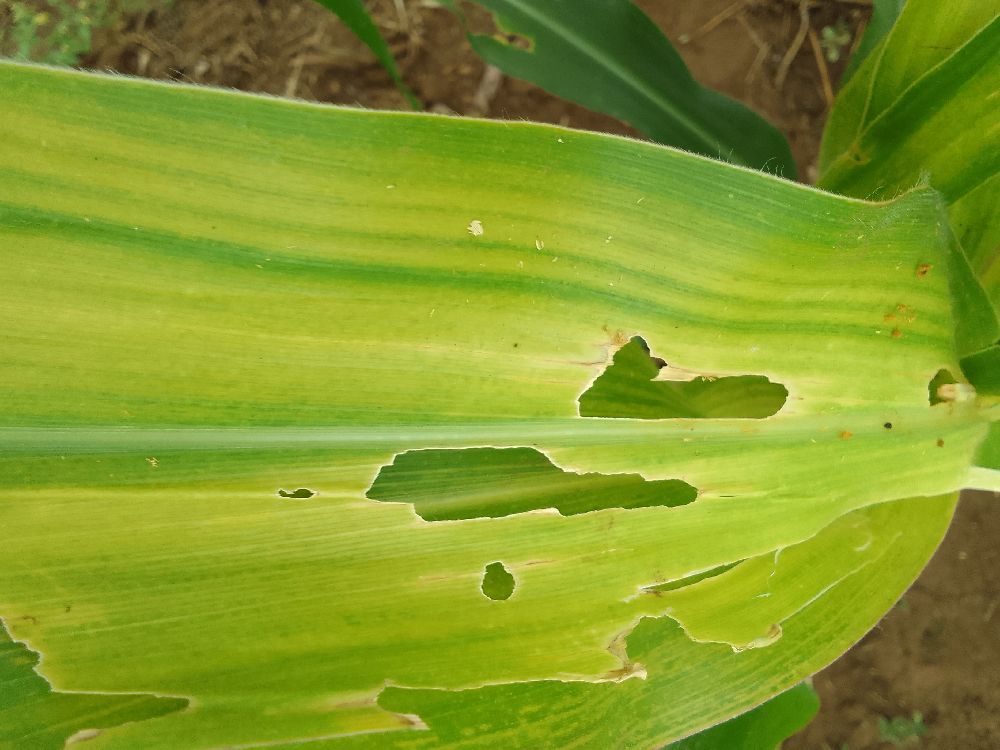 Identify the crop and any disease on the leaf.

maize, maize lethal necrosis
